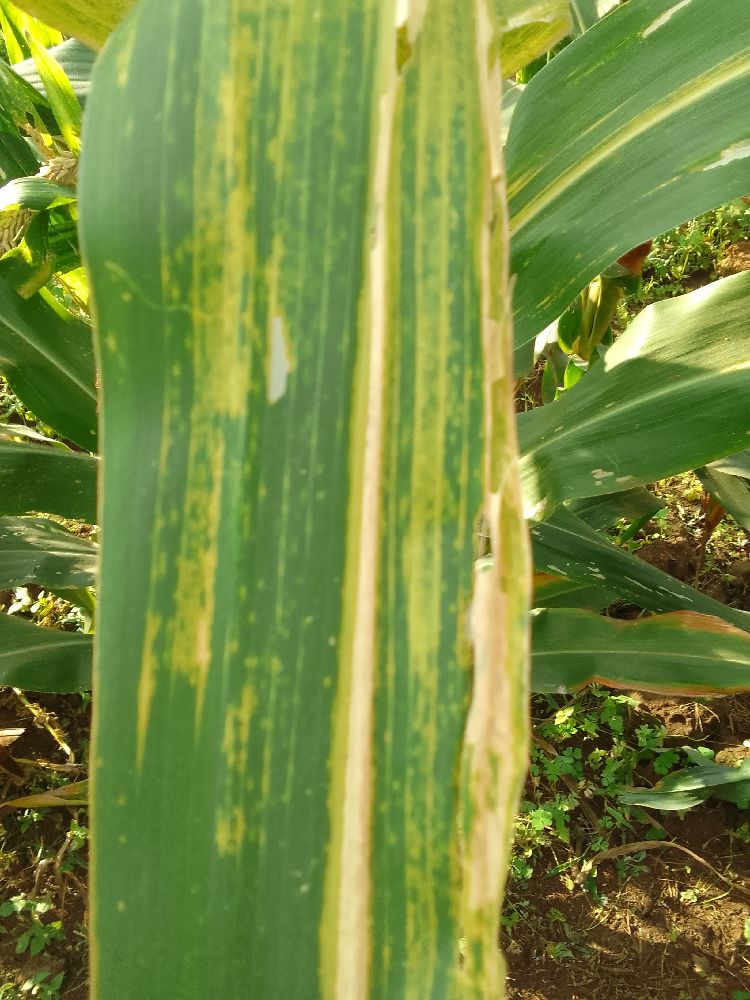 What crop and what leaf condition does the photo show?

maize, maize lethal necrosis
